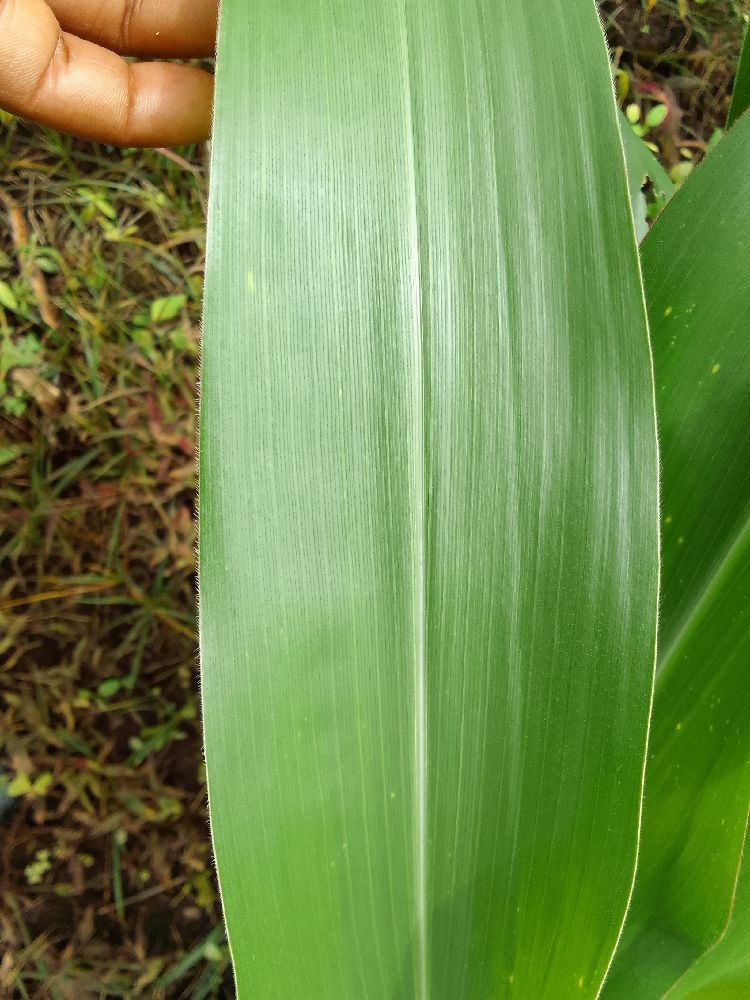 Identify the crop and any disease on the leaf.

maize, healthy
